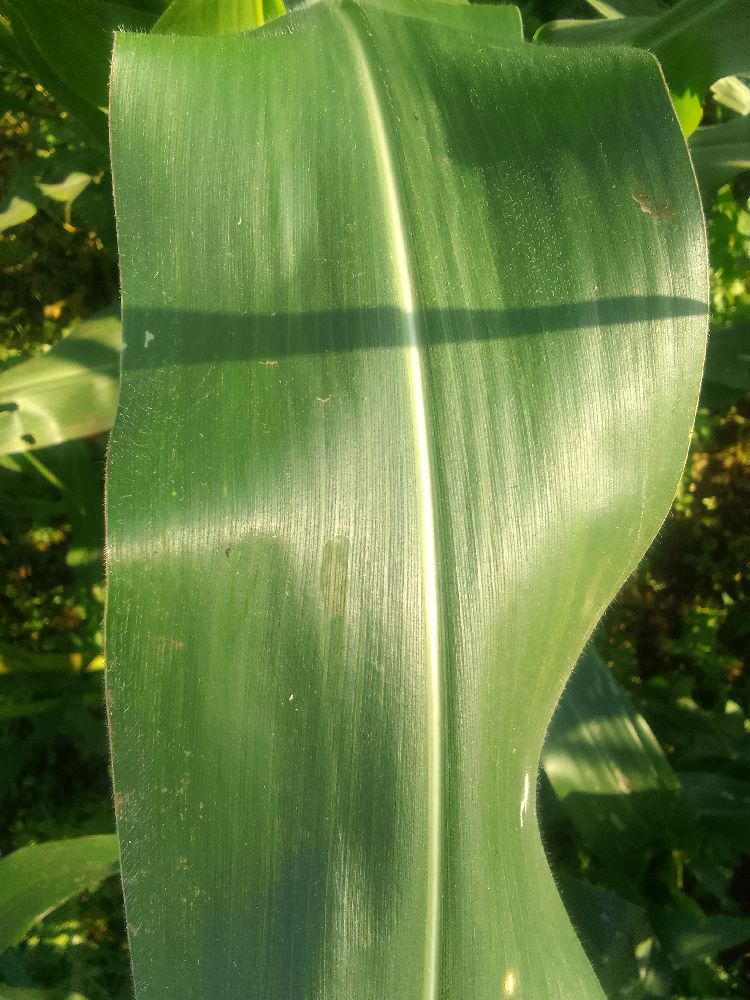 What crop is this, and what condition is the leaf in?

maize, healthy
